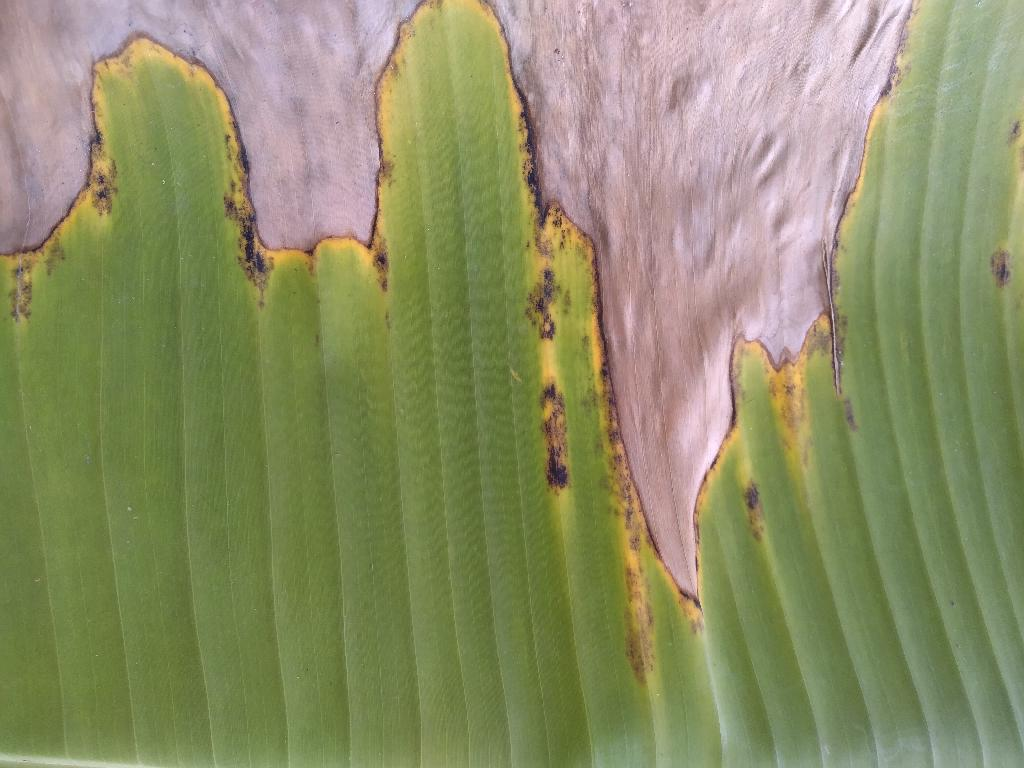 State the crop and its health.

banana, black sigatoka
